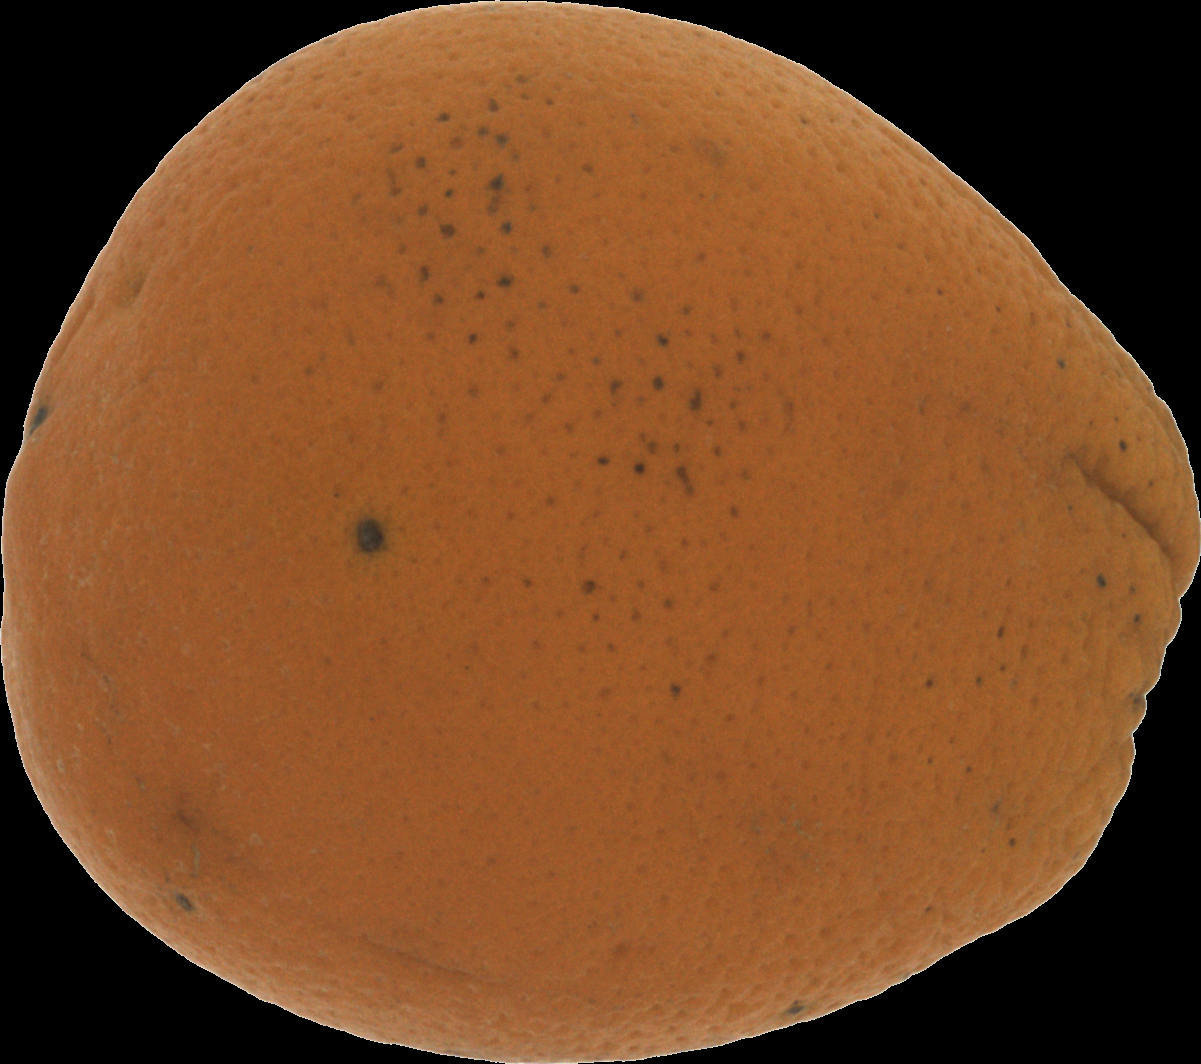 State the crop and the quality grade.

orange, bad
